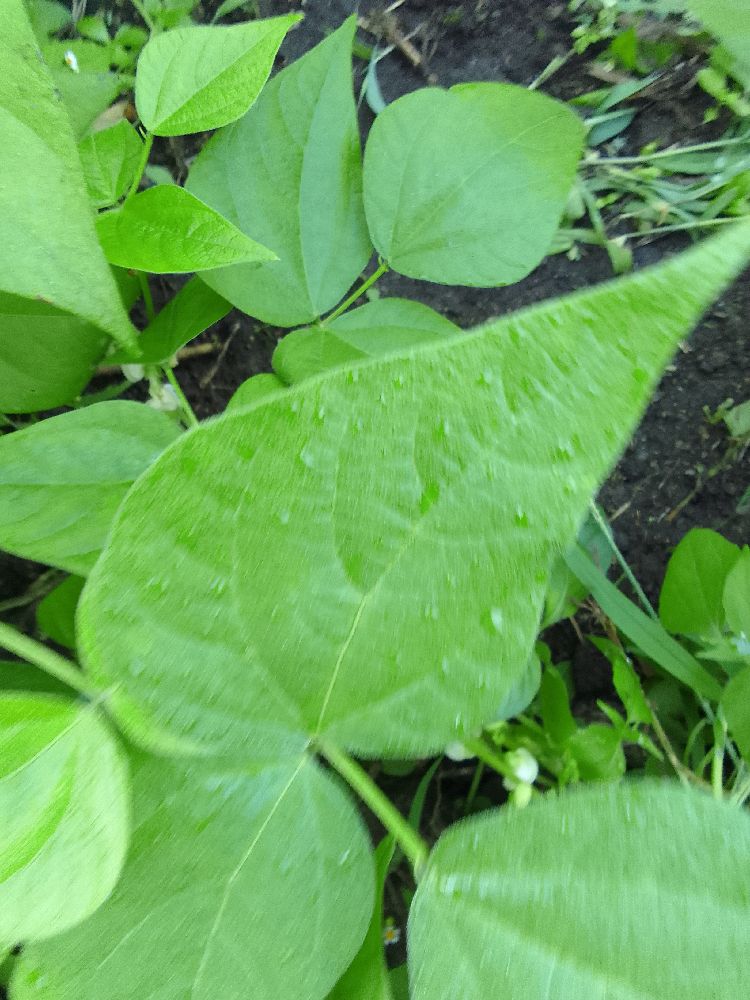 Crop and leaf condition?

common bean, healthy
